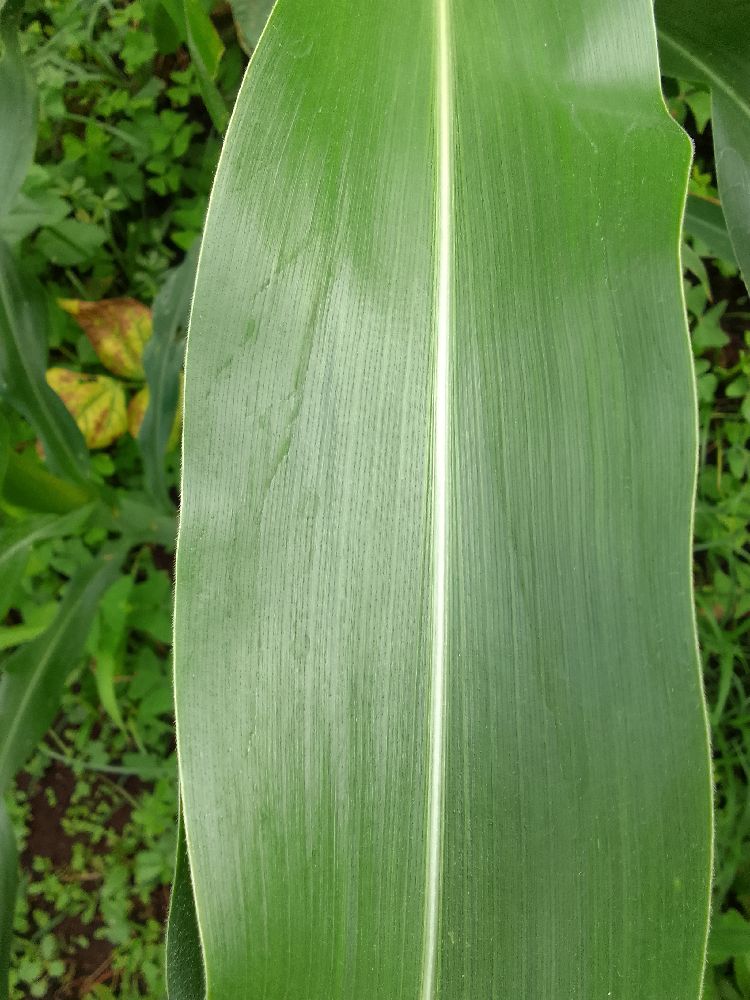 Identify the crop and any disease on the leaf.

maize, healthy
